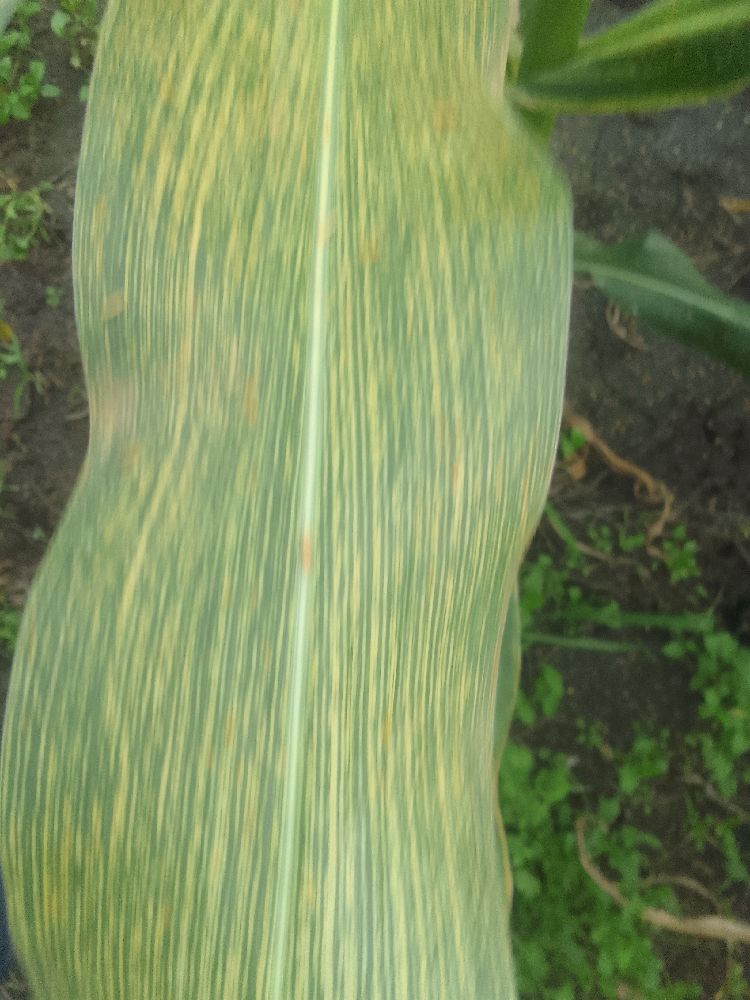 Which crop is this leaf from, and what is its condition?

maize, maize streak virus
